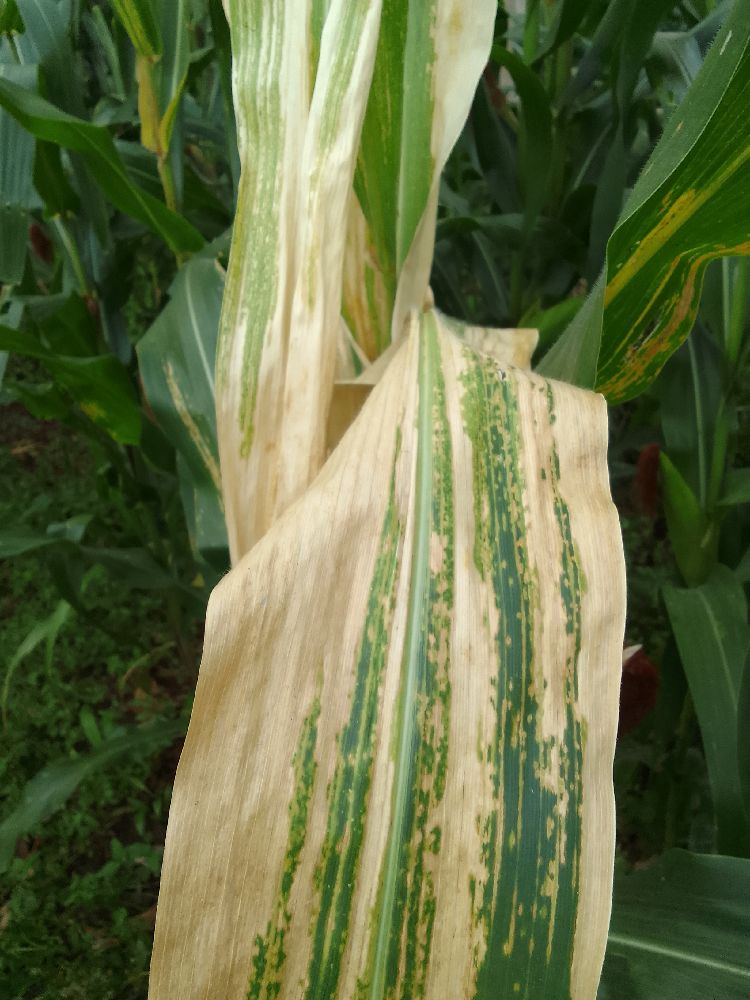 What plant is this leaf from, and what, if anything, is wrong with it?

maize, maize lethal necrosis
